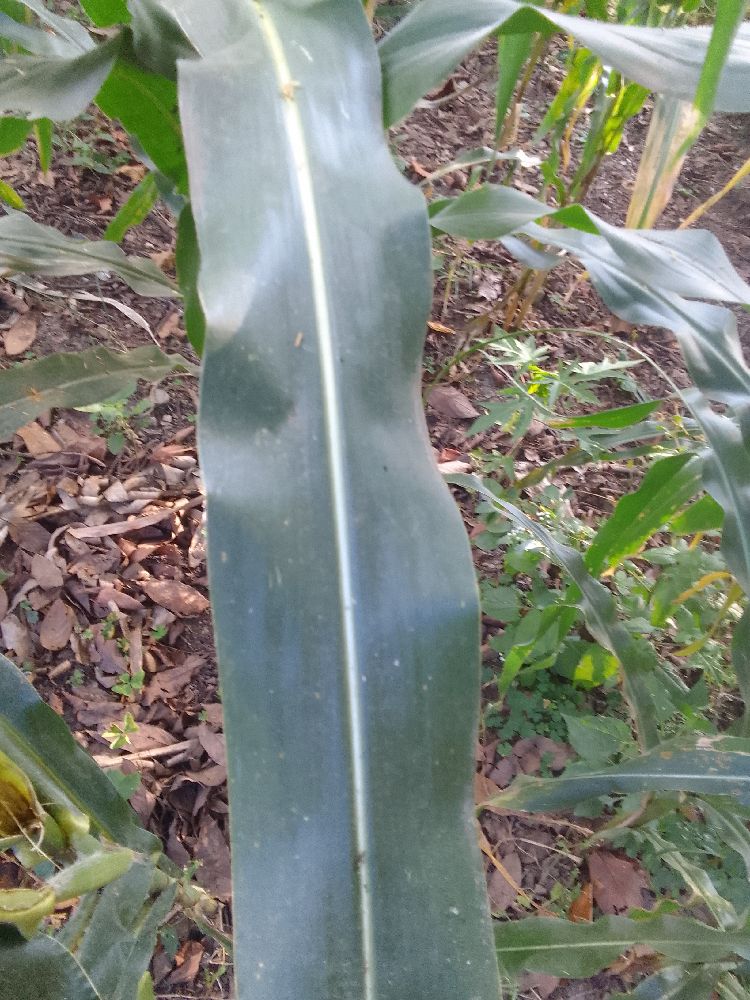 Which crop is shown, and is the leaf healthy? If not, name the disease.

maize, healthy
